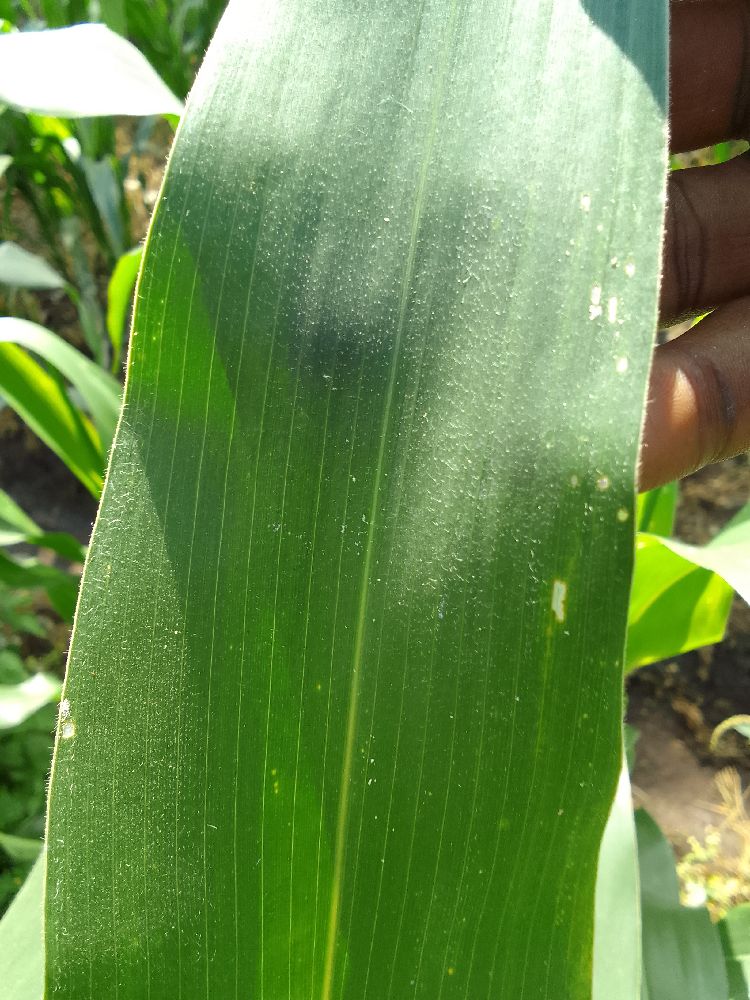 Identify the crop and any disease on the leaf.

maize, healthy
